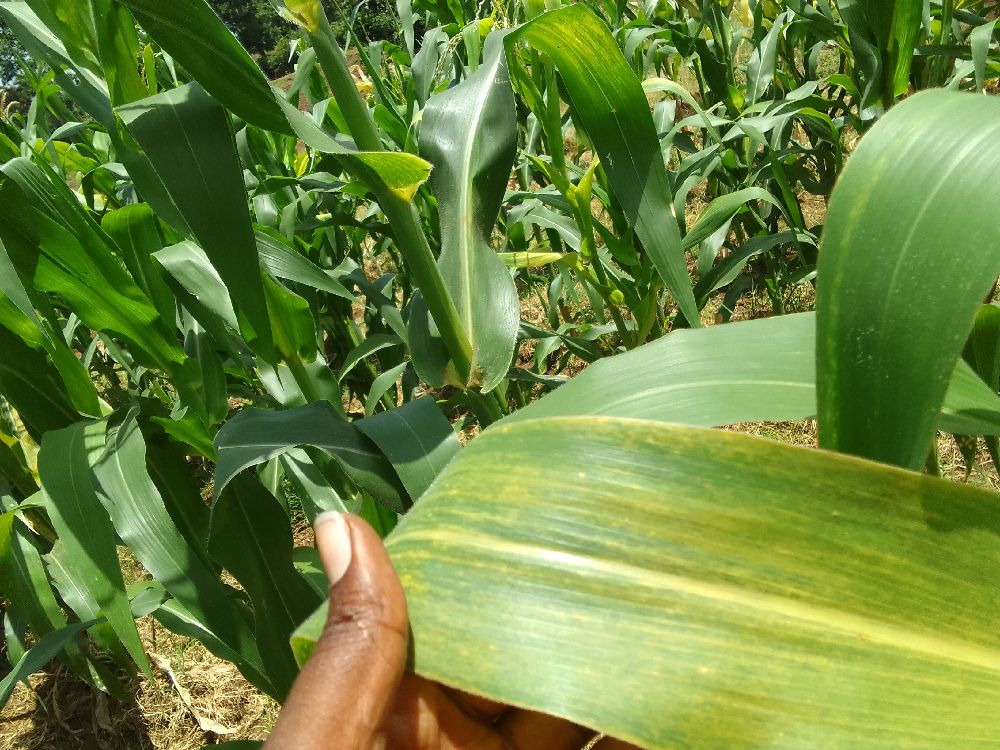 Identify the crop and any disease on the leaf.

maize, maize lethal necrosis
